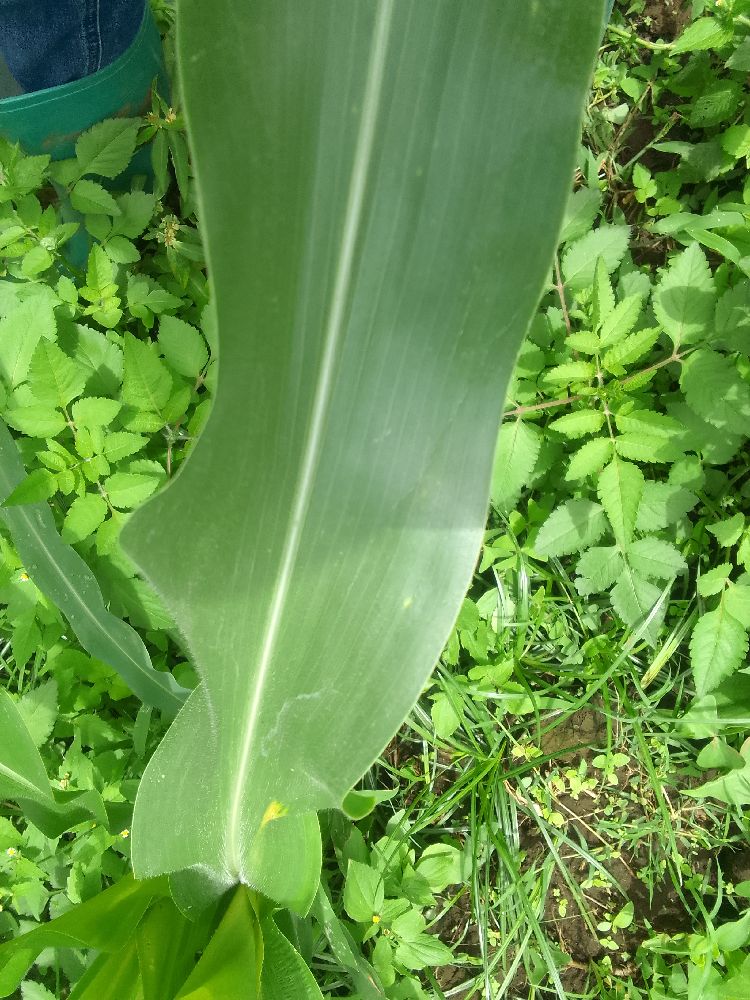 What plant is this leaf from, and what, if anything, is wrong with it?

maize, healthy
